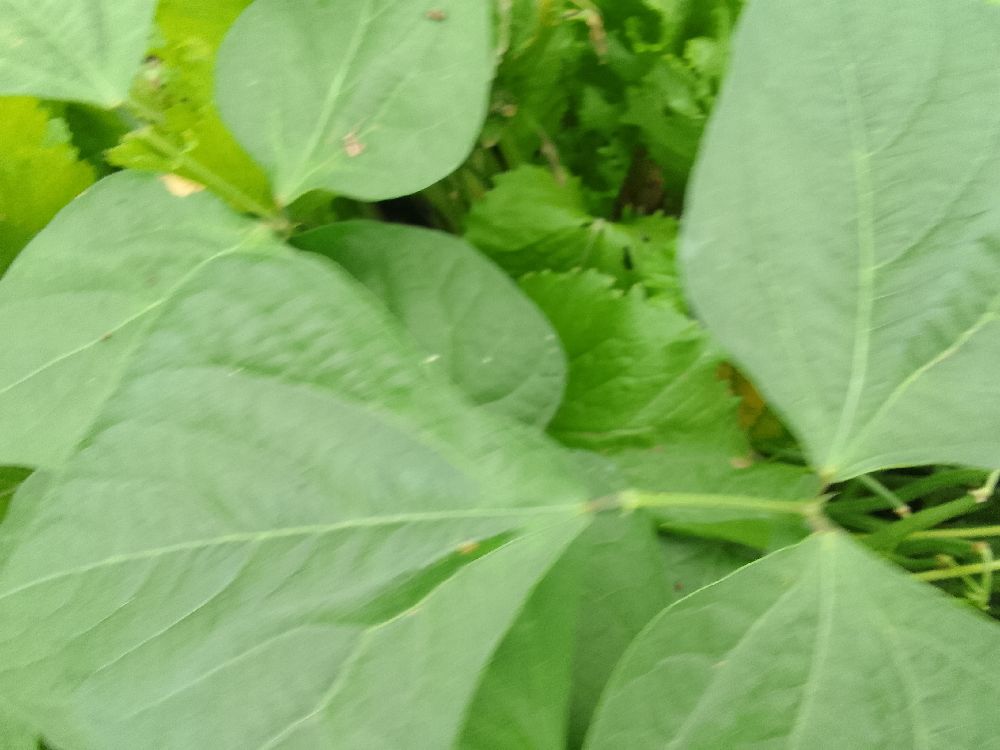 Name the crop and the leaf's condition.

common bean, healthy
